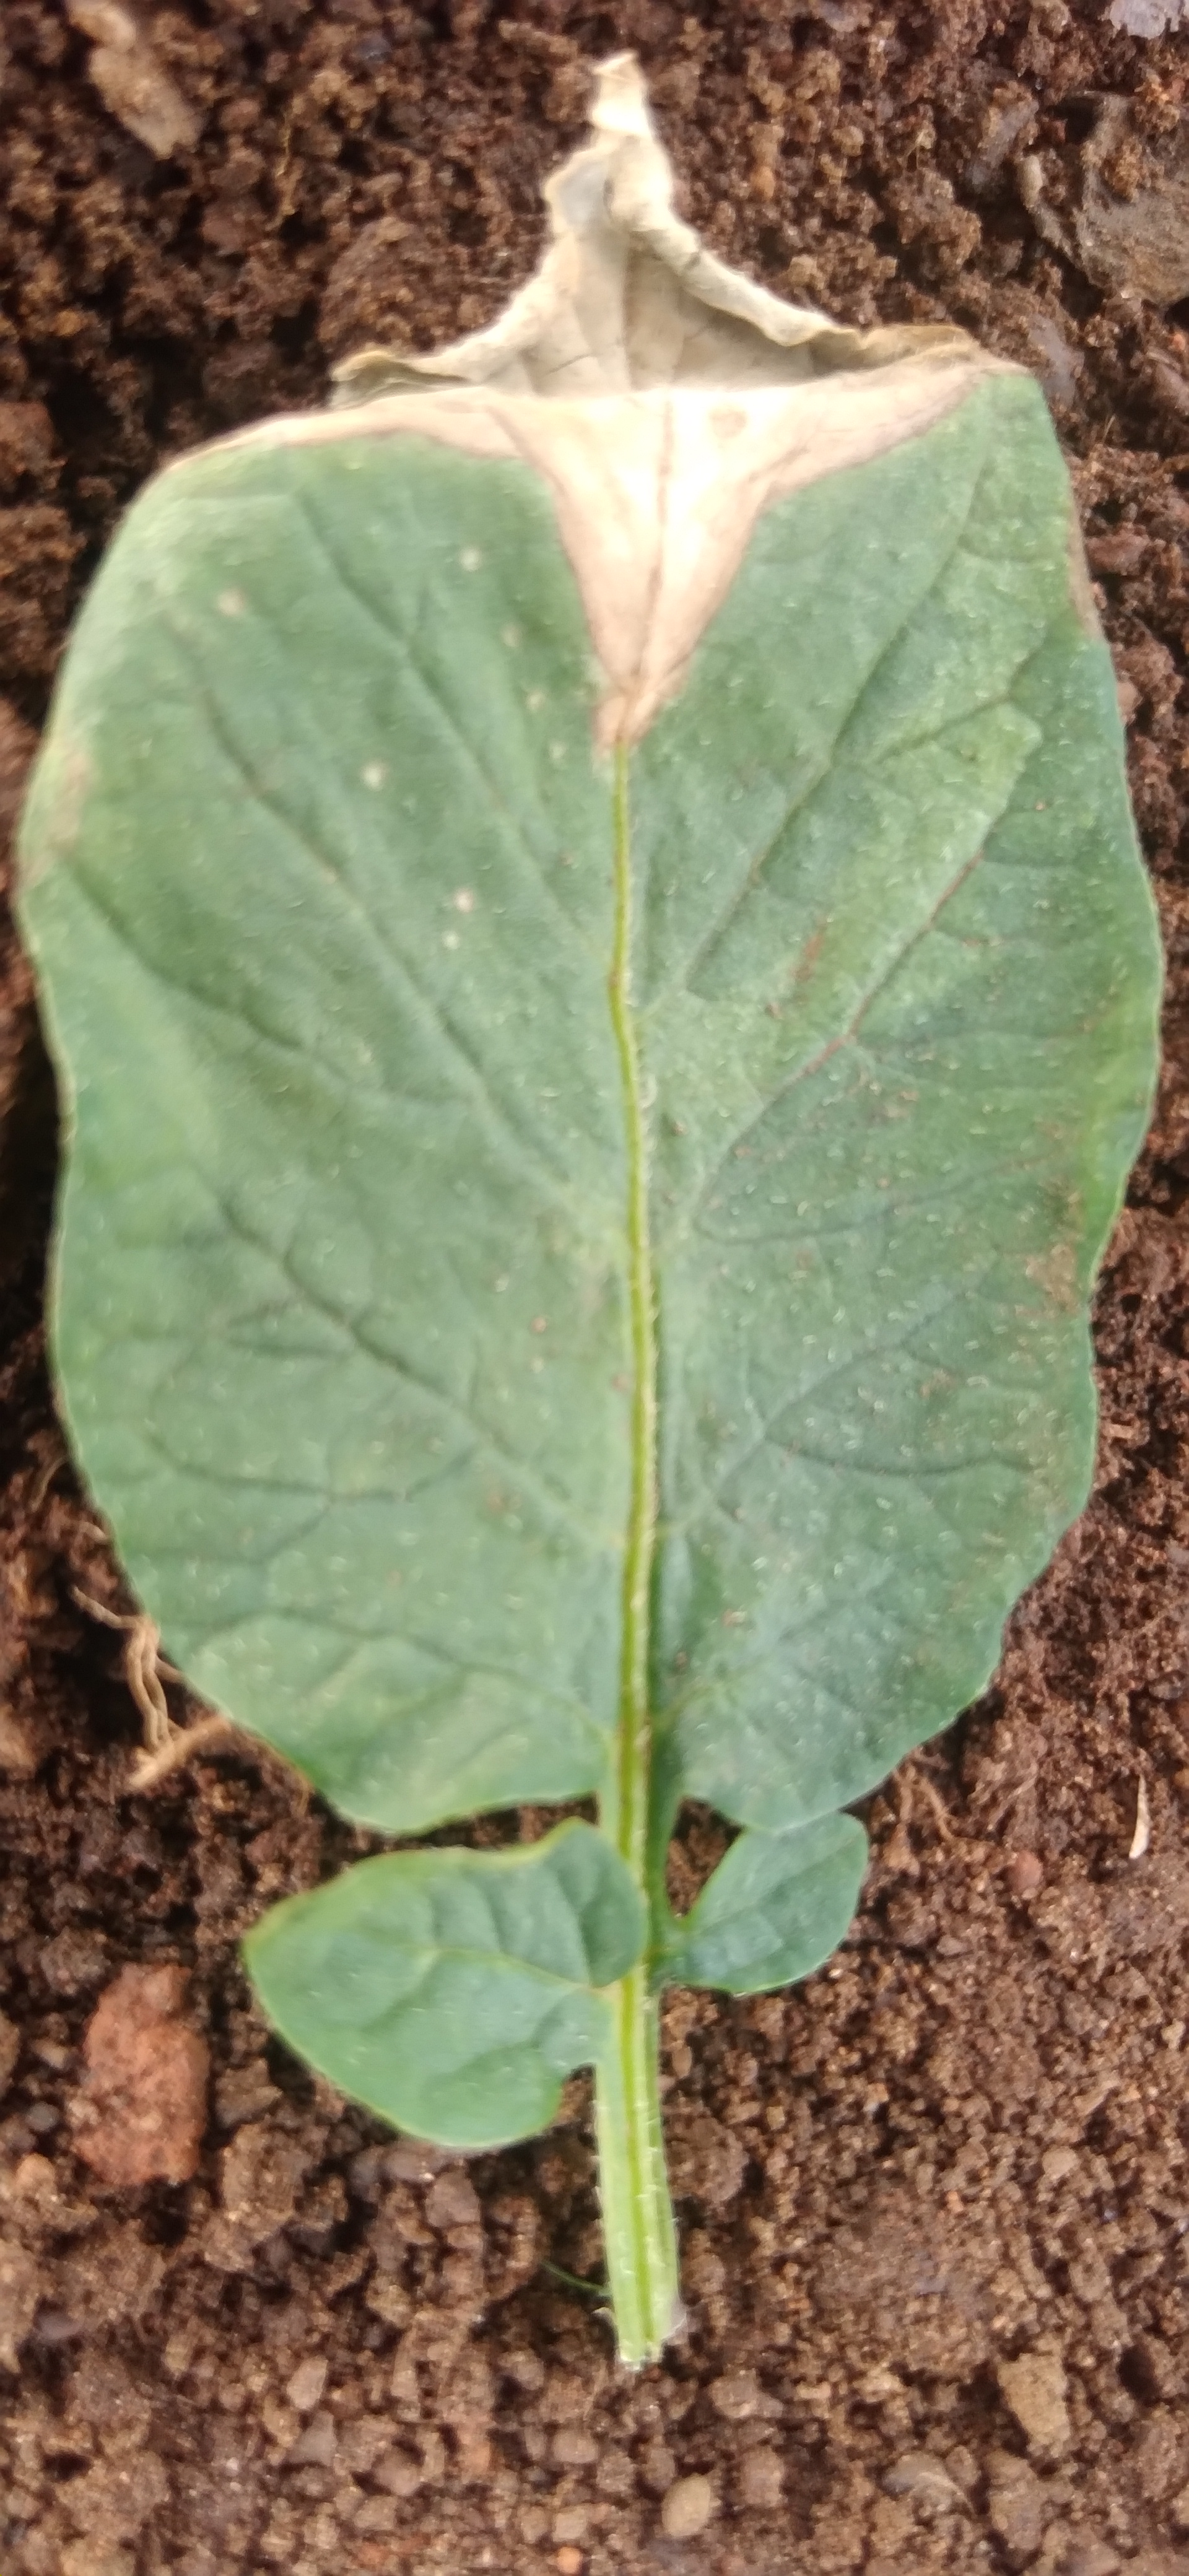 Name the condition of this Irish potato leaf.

early blight
